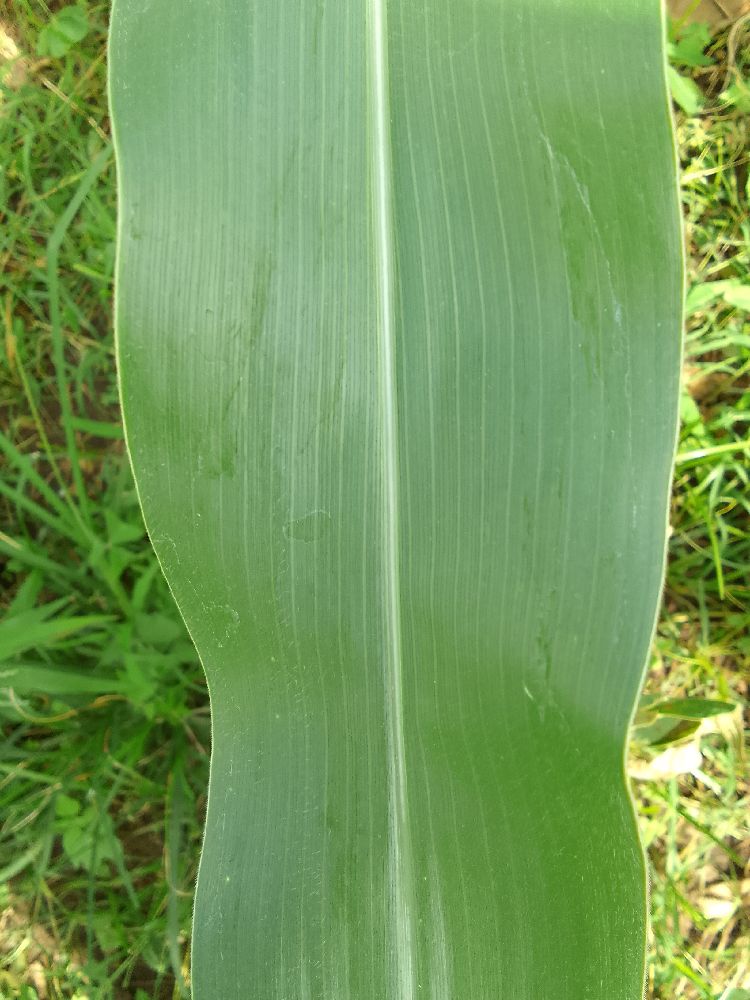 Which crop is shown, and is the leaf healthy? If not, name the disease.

maize, healthy
